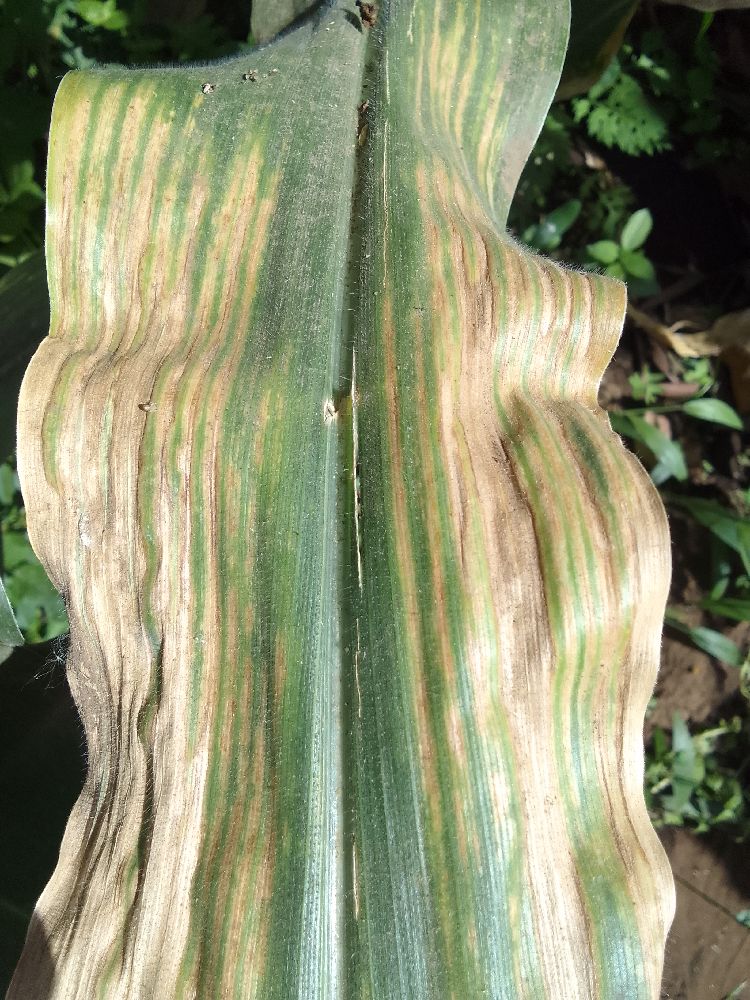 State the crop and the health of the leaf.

maize, maize lethal necrosis
